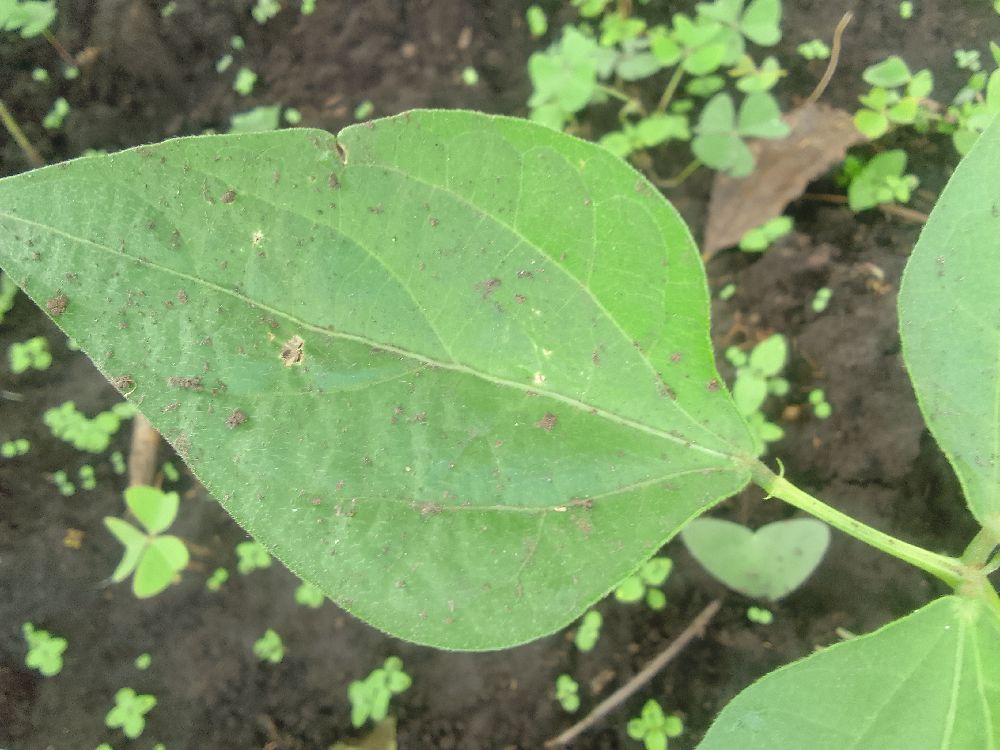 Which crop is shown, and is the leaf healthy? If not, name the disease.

common bean, healthy
